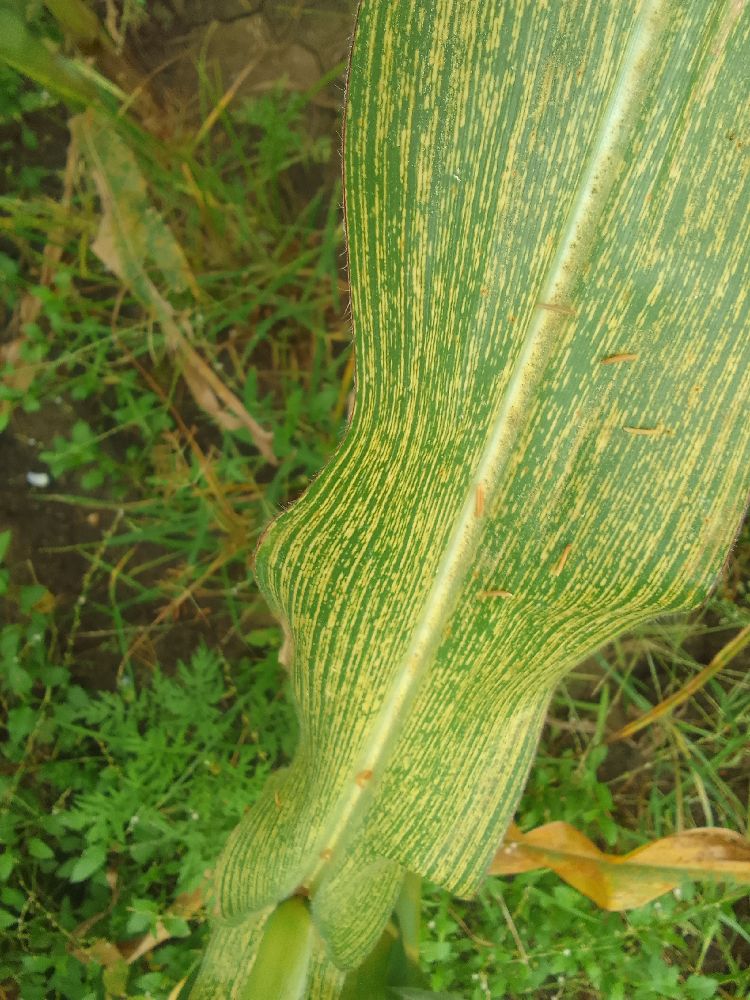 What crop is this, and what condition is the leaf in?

maize, maize streak virus
